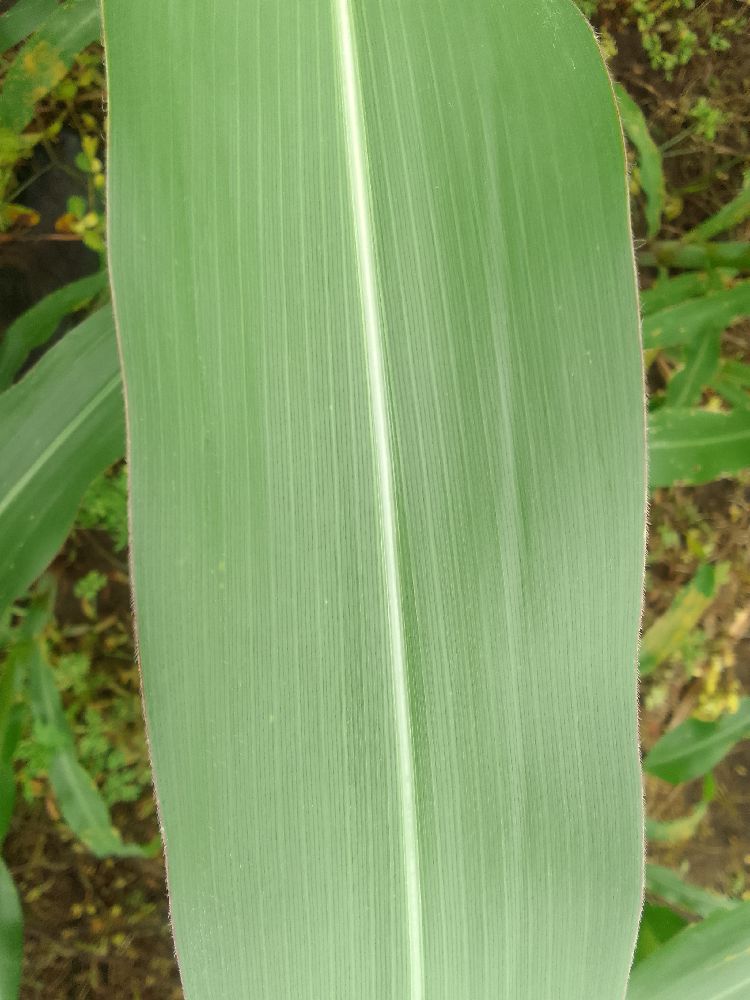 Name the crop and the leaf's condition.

maize, healthy
